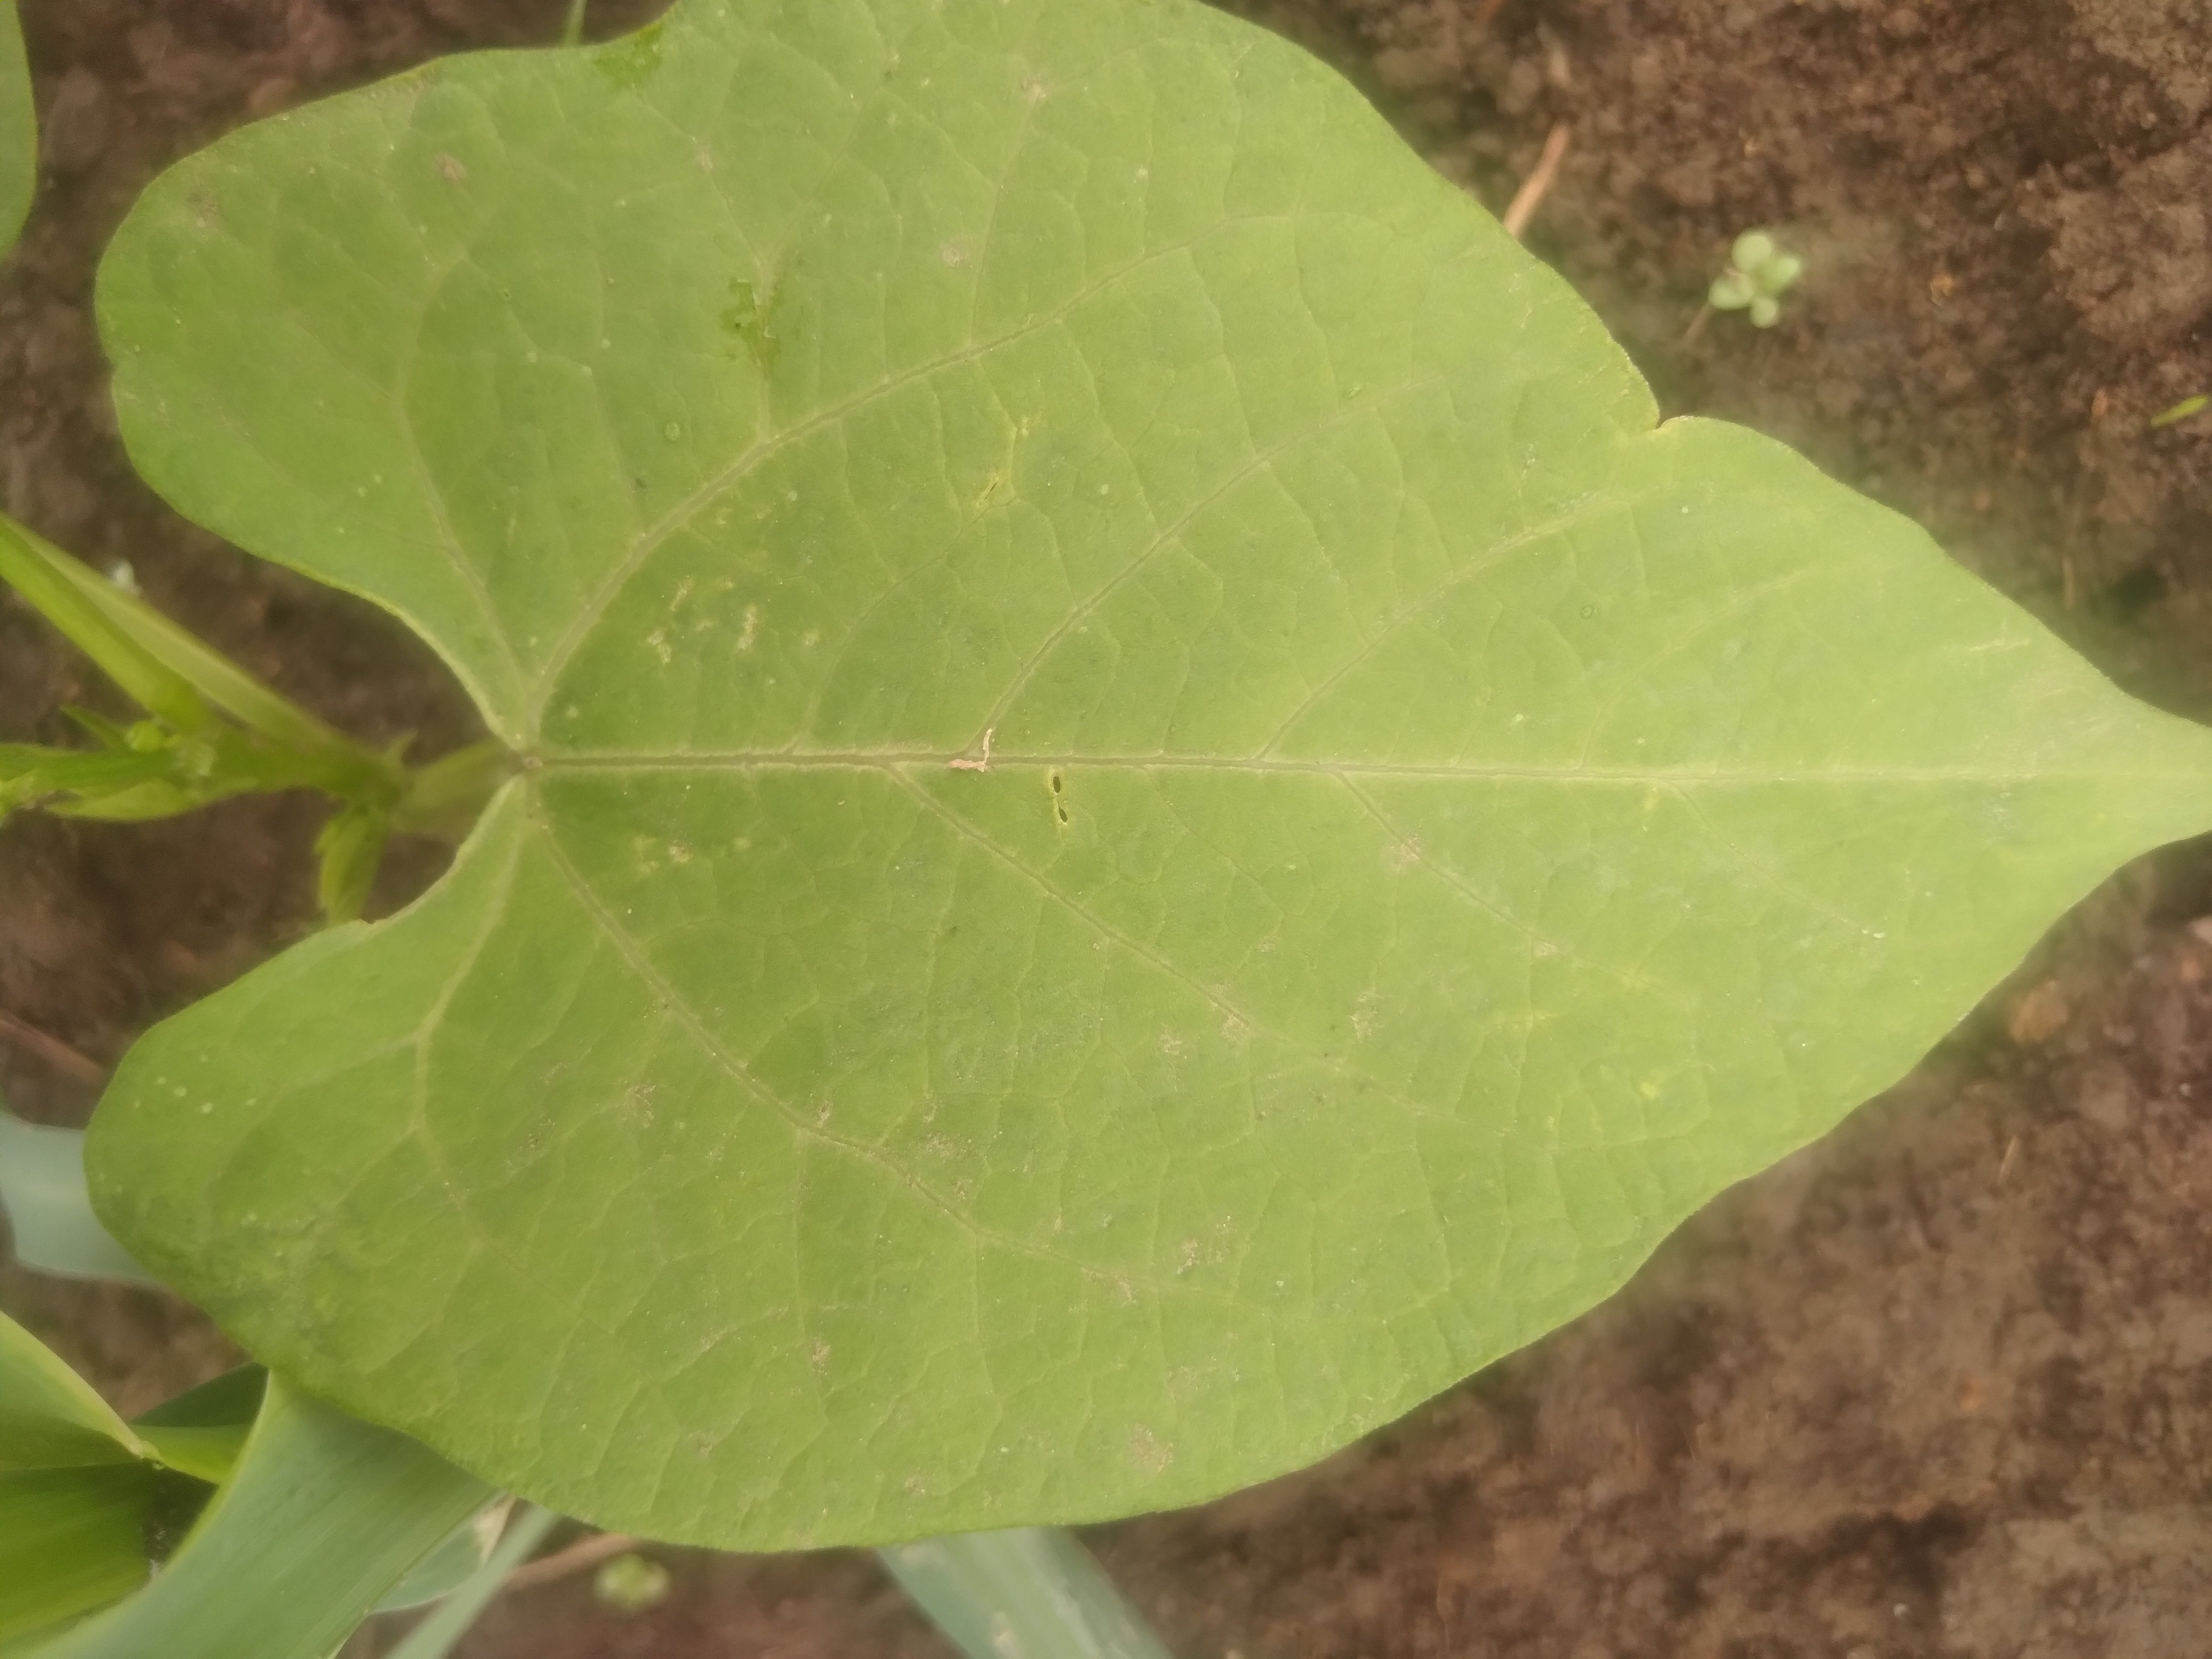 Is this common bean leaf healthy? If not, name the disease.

healthy
